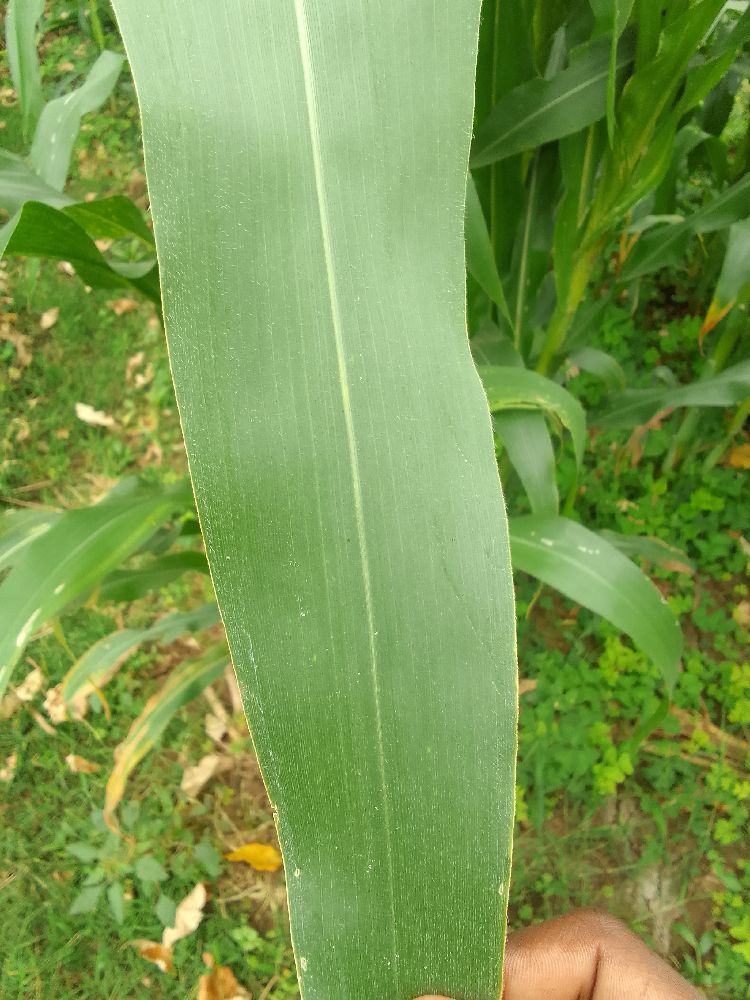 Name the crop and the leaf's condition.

maize, healthy
